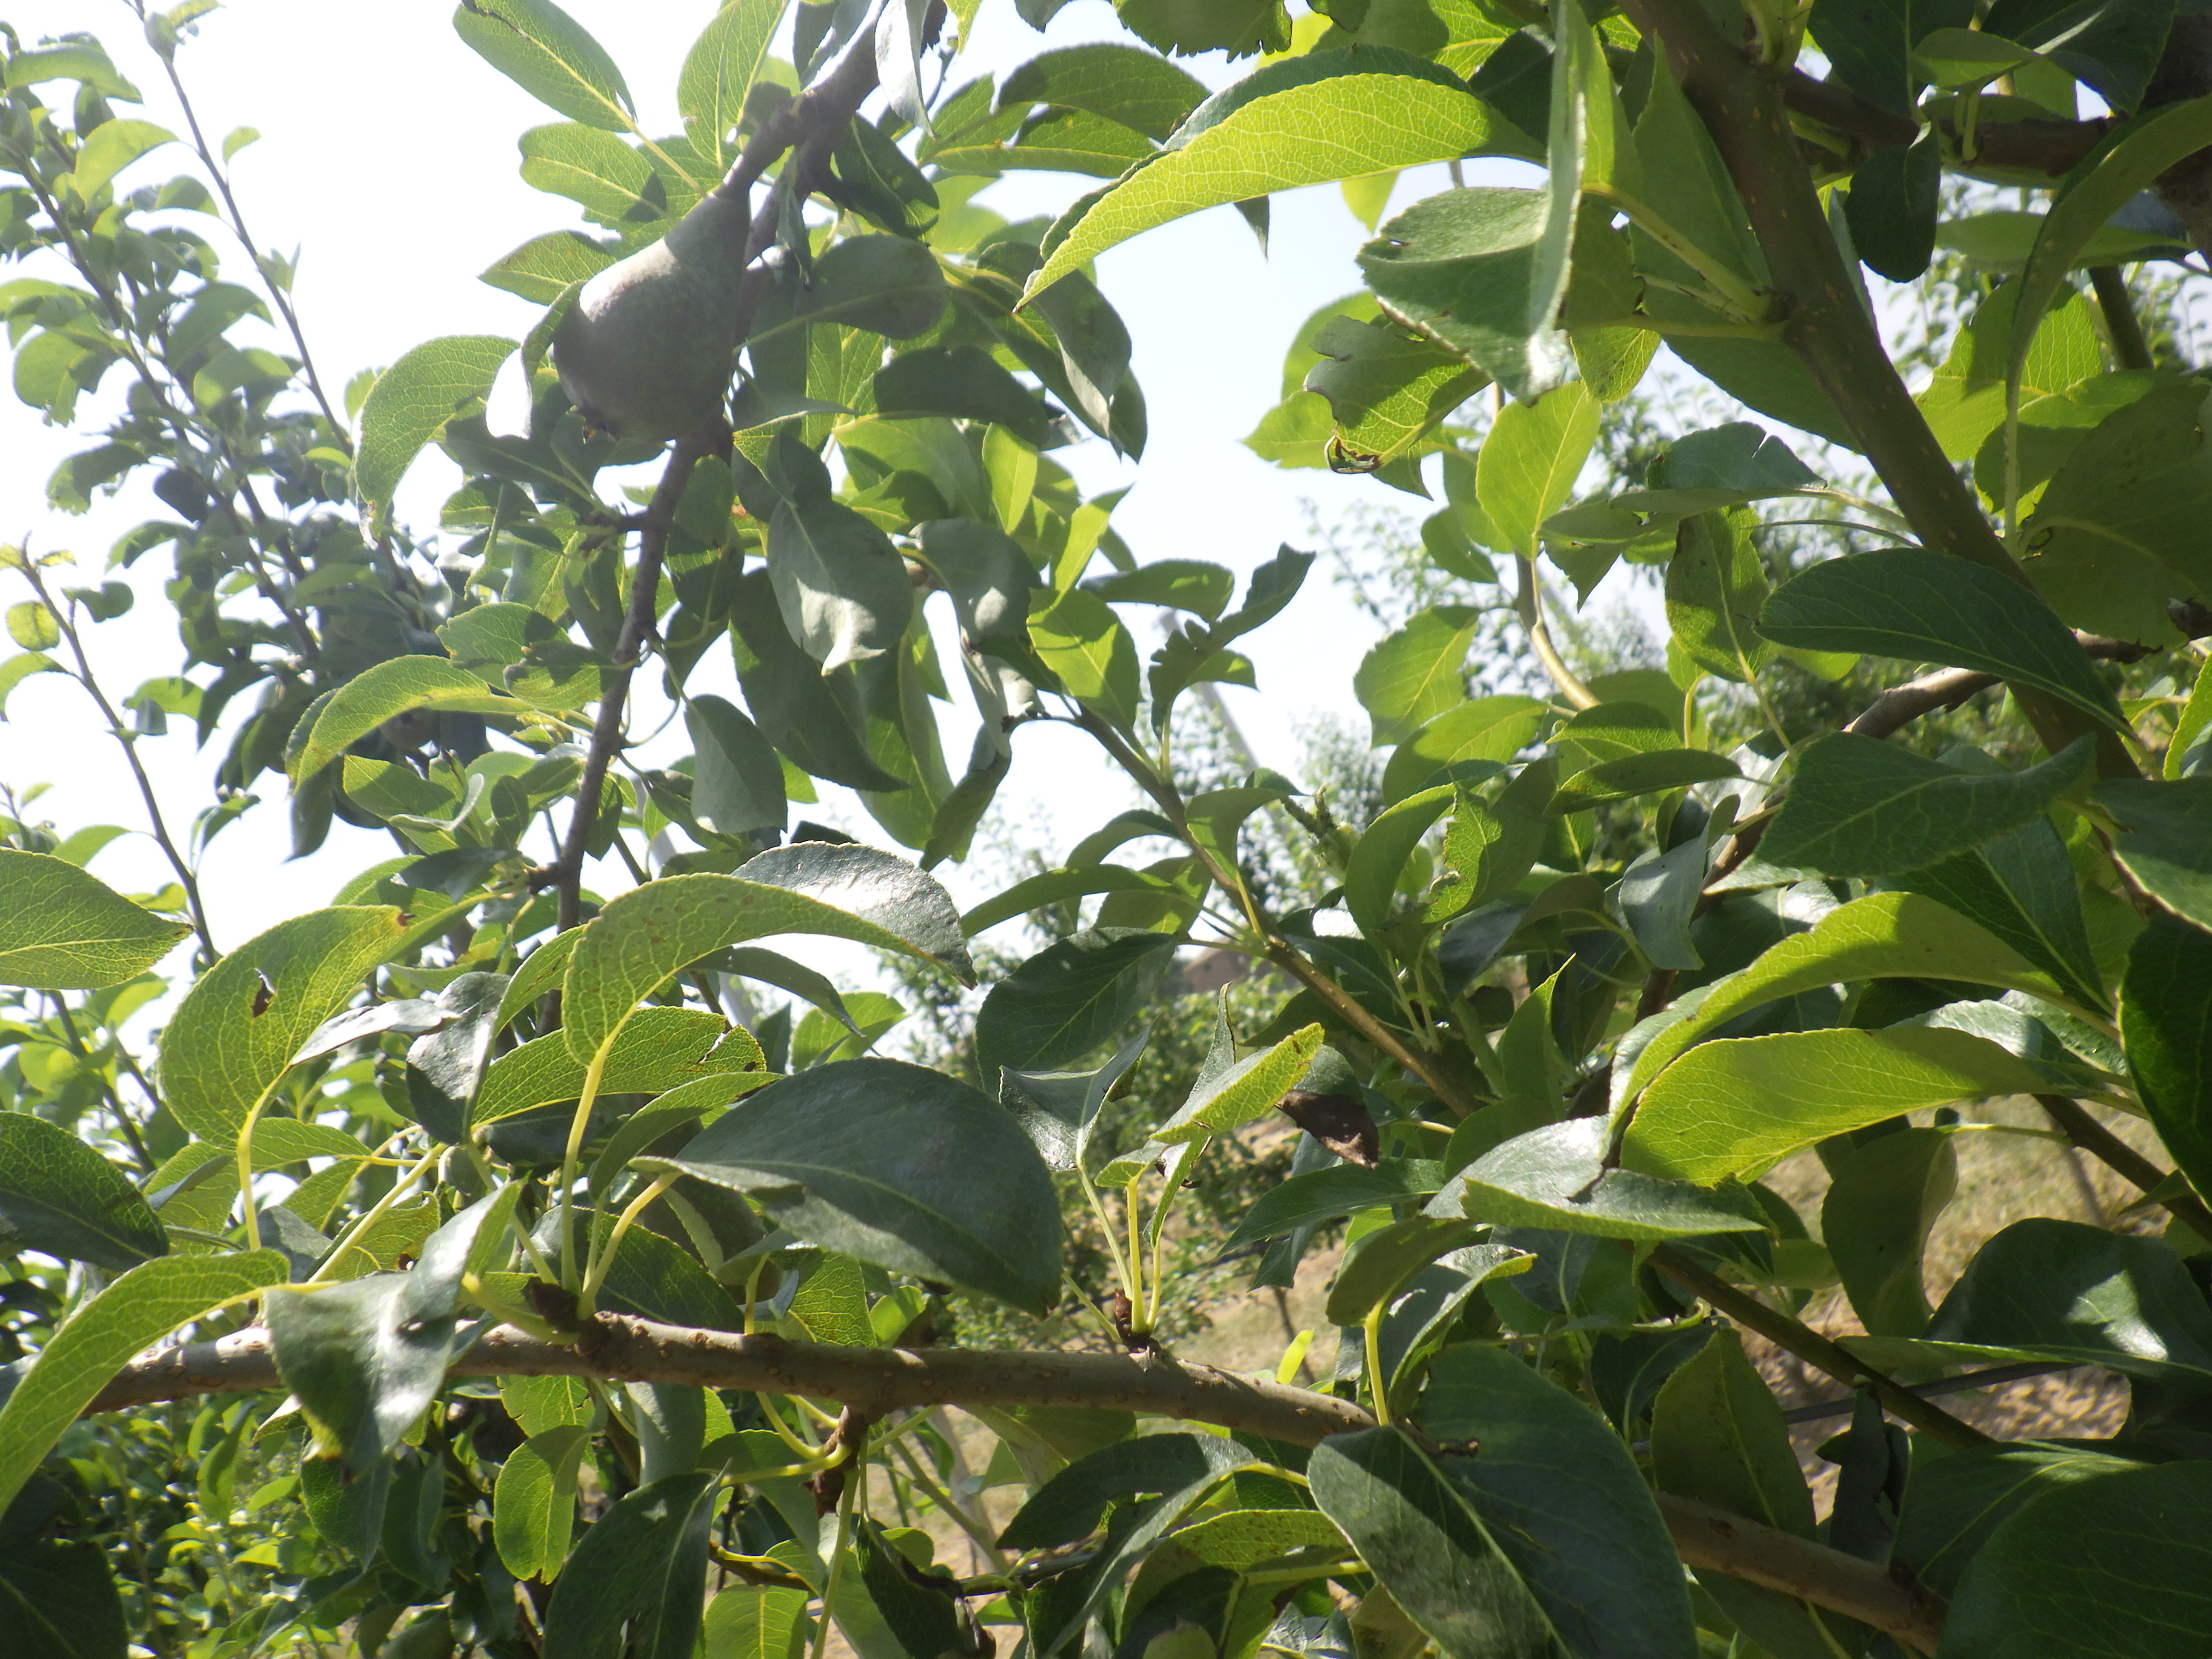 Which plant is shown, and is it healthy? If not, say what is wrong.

pear, mechanical damage
